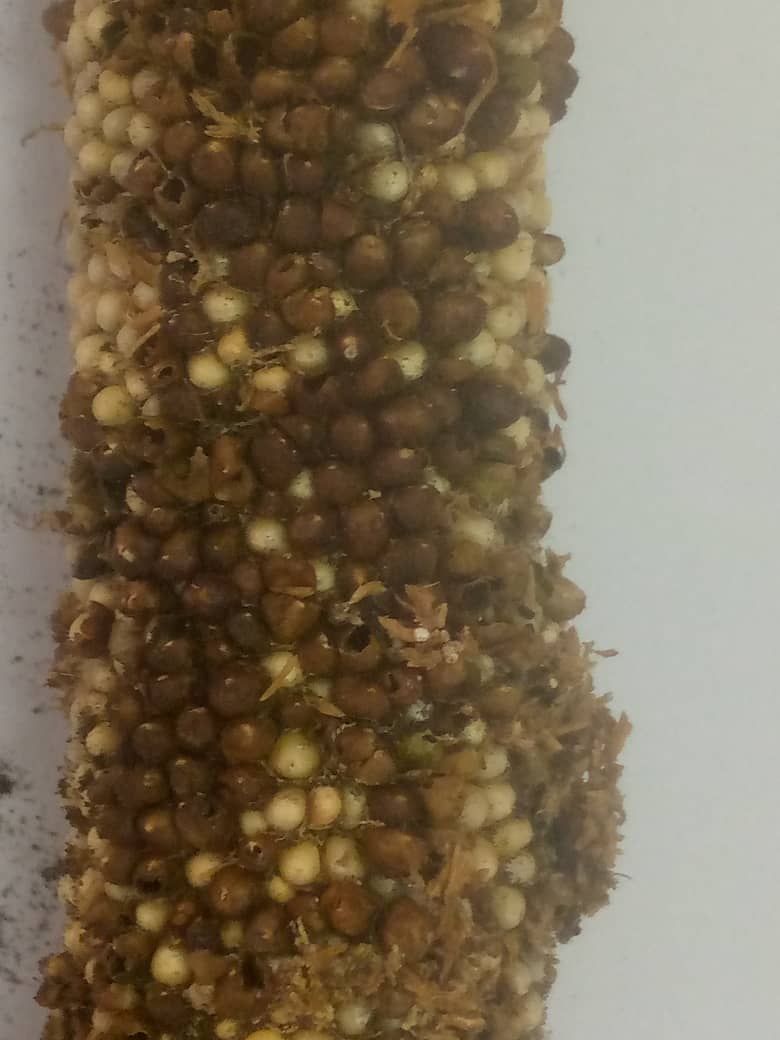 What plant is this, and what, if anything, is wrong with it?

pearl millet, smut
